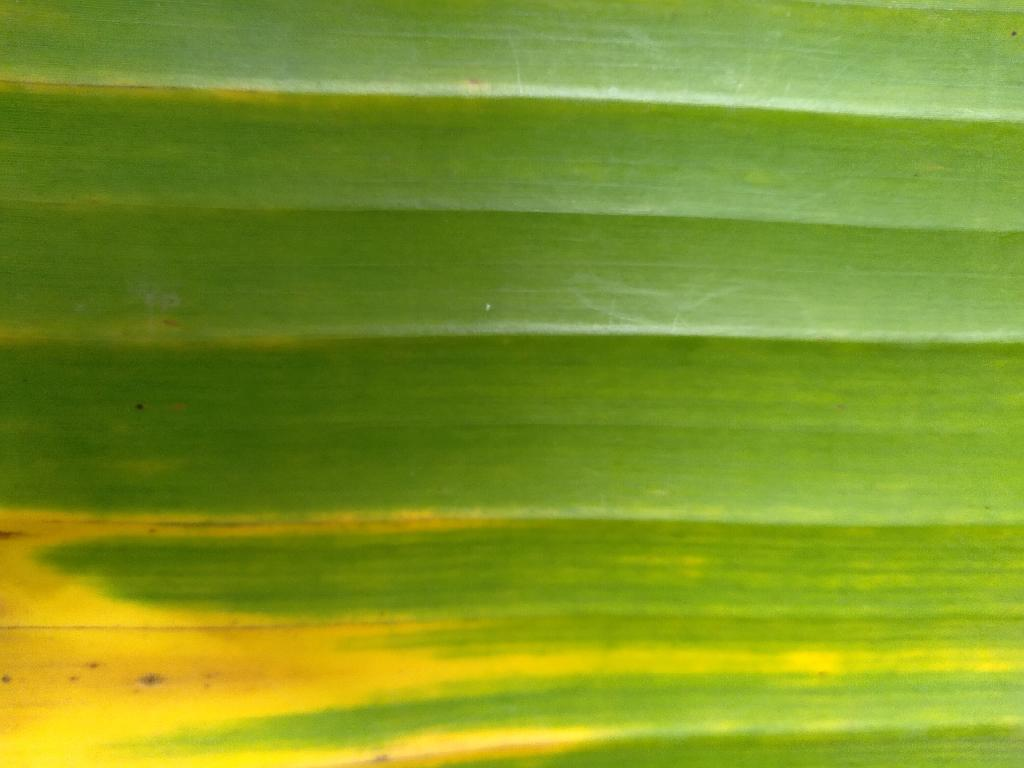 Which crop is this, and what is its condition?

banana, fusarium wilt race 1
